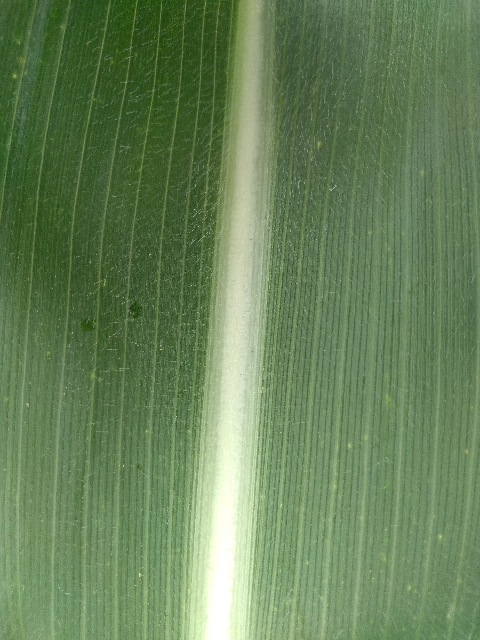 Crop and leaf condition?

maize, healthy
